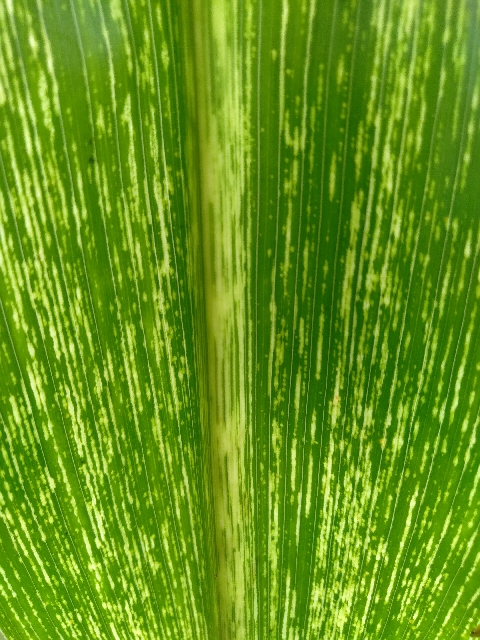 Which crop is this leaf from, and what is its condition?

maize, maize streak virus
